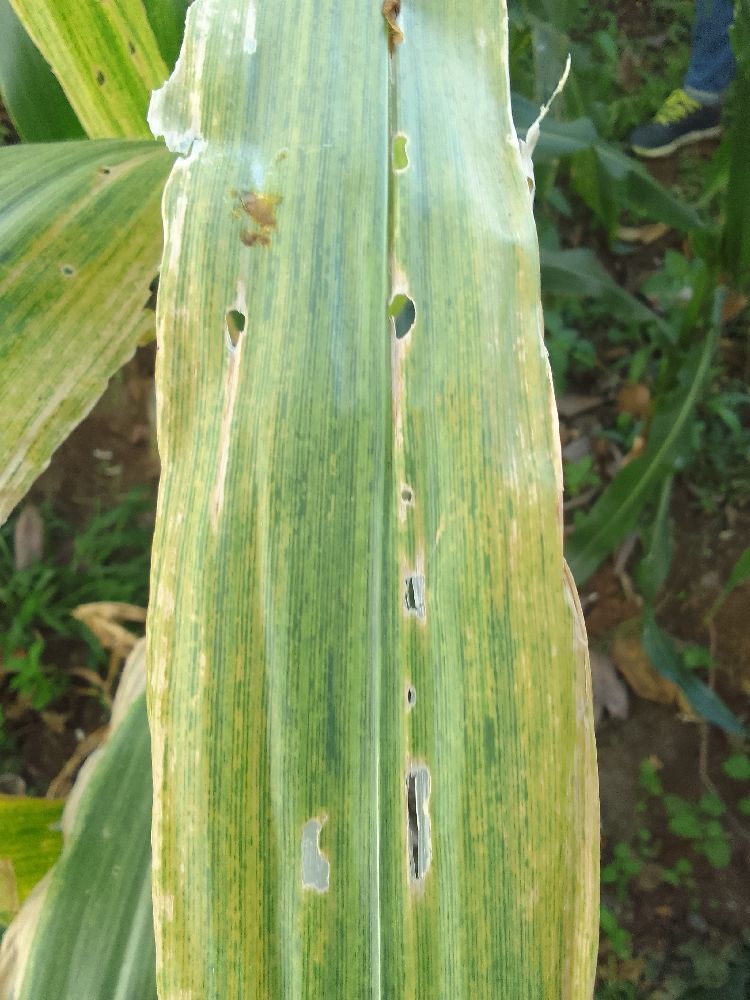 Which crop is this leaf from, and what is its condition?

maize, maize lethal necrosis
